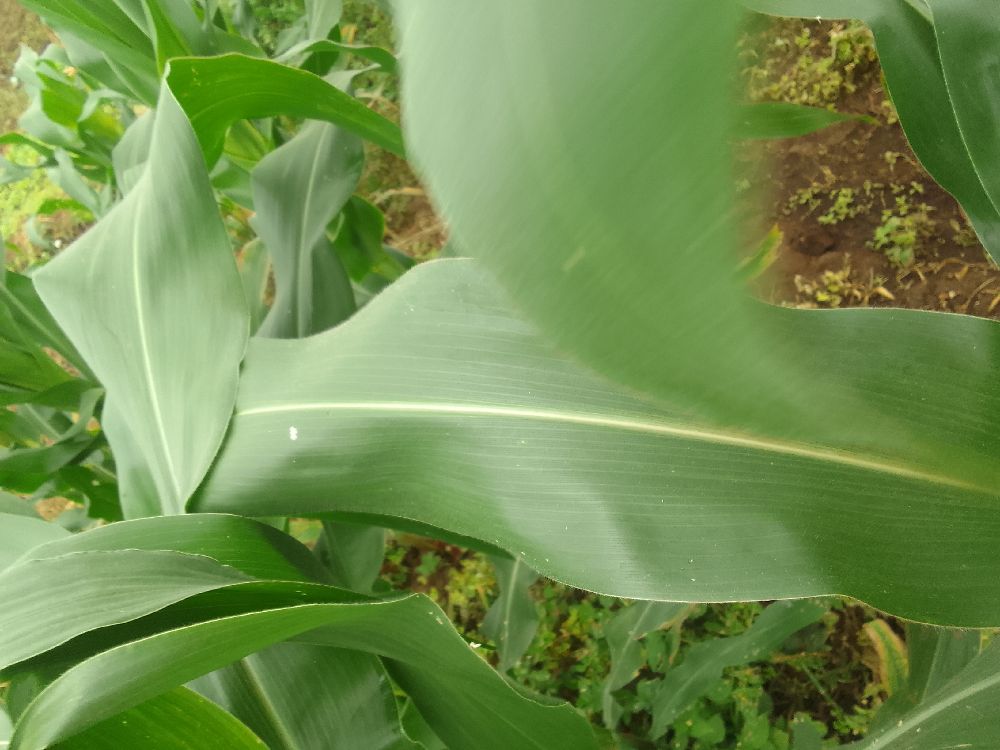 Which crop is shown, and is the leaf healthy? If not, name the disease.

maize, healthy
